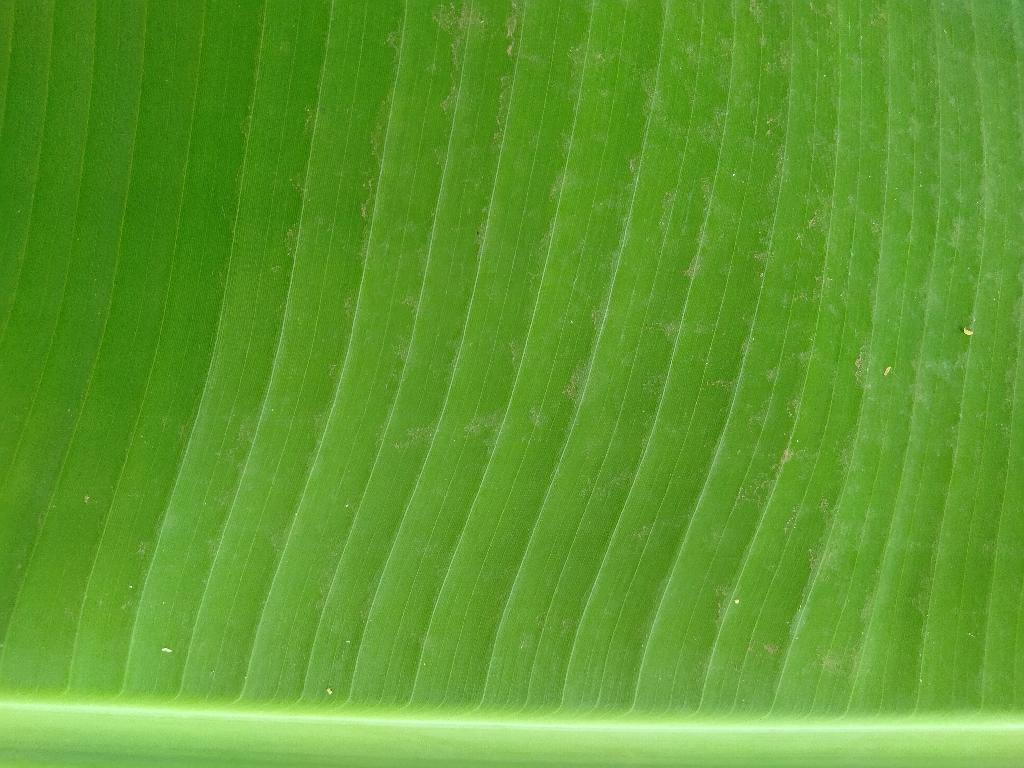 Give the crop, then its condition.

banana, healthy
